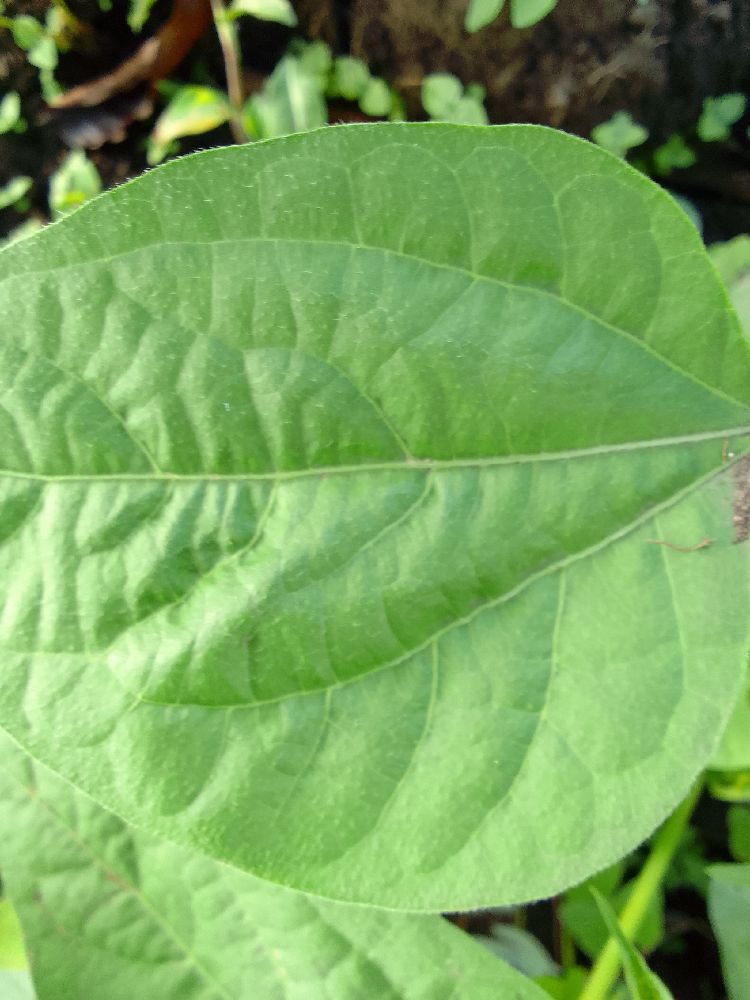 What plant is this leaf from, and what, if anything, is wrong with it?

common bean, healthy
